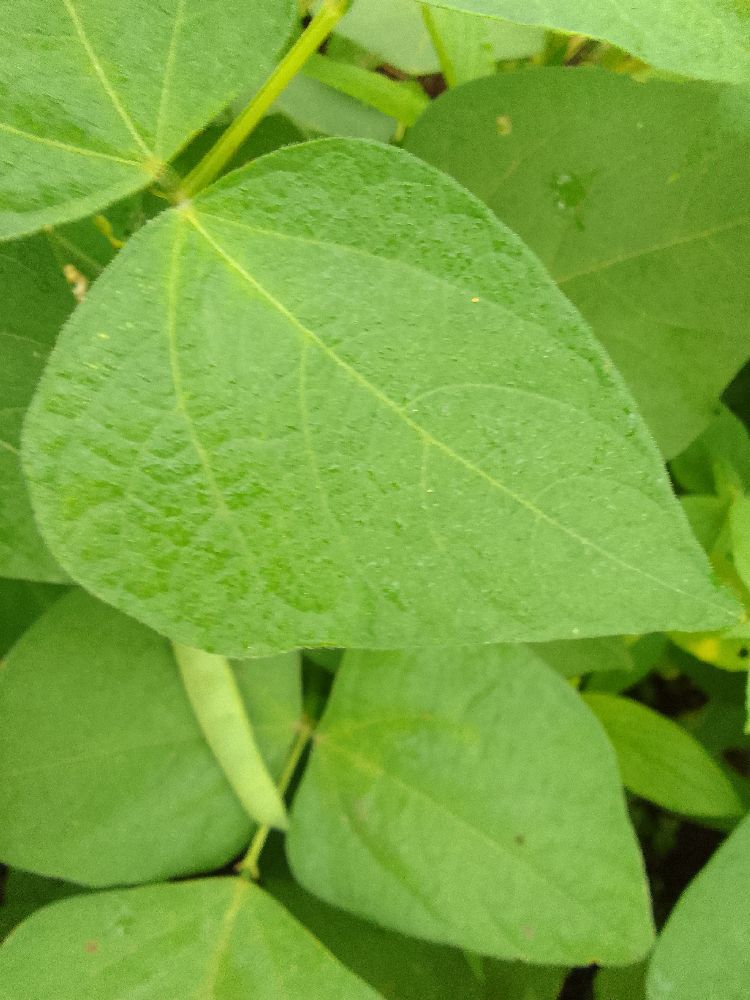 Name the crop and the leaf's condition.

common bean, healthy
